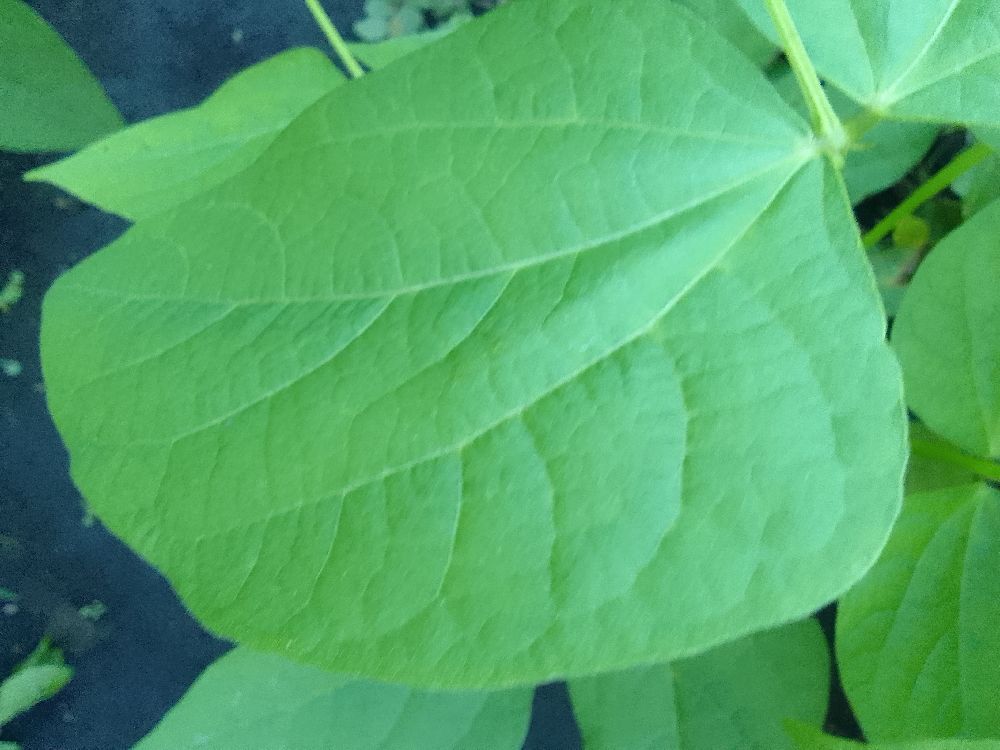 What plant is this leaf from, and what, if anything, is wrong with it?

common bean, healthy
